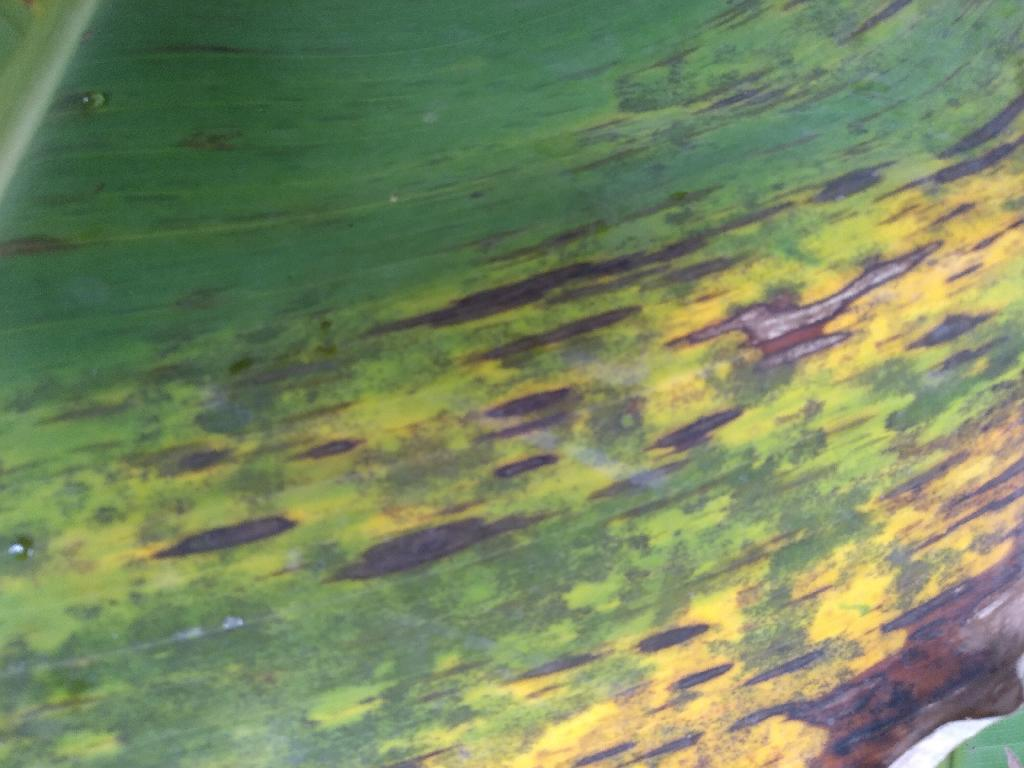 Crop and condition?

banana, black sigatoka
